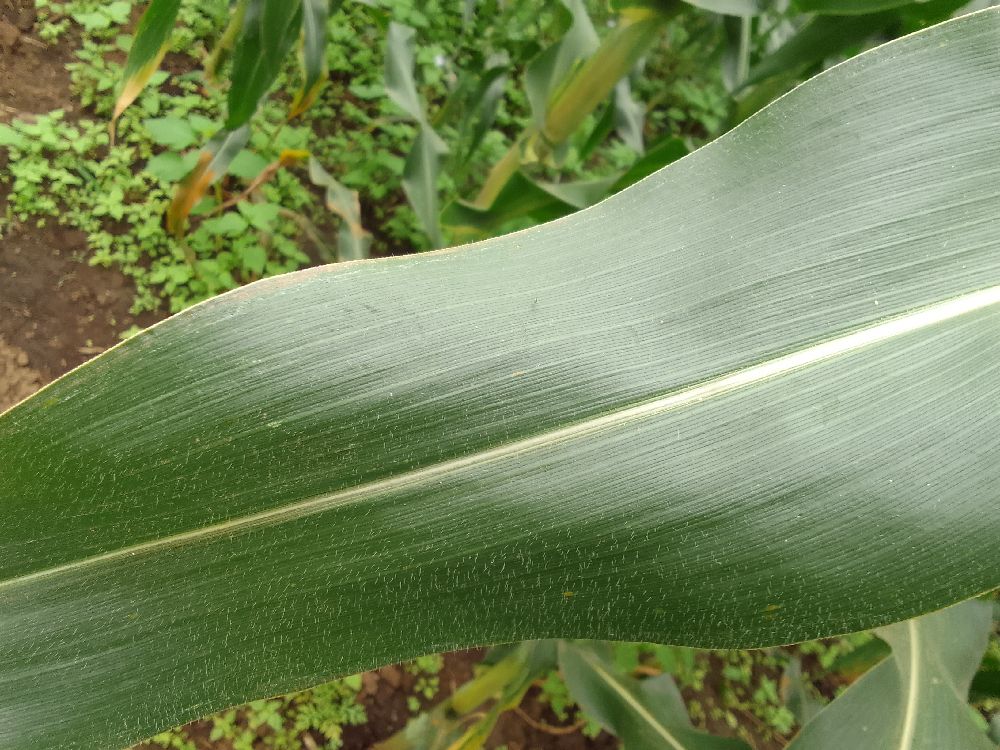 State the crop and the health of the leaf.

maize, healthy
